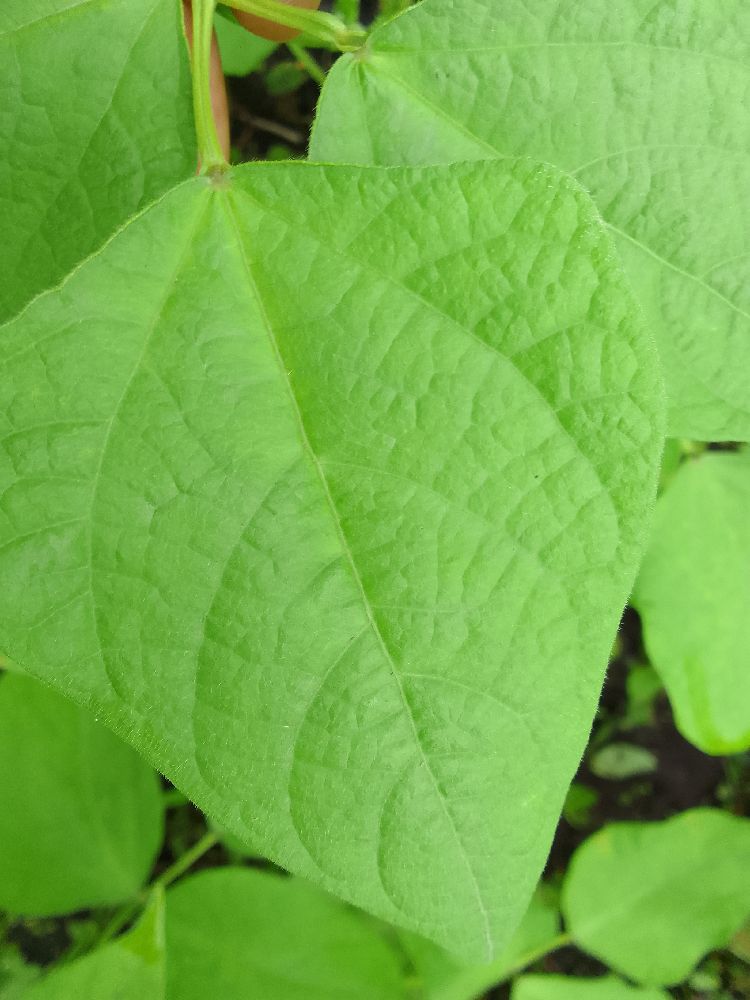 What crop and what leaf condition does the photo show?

common bean, healthy
